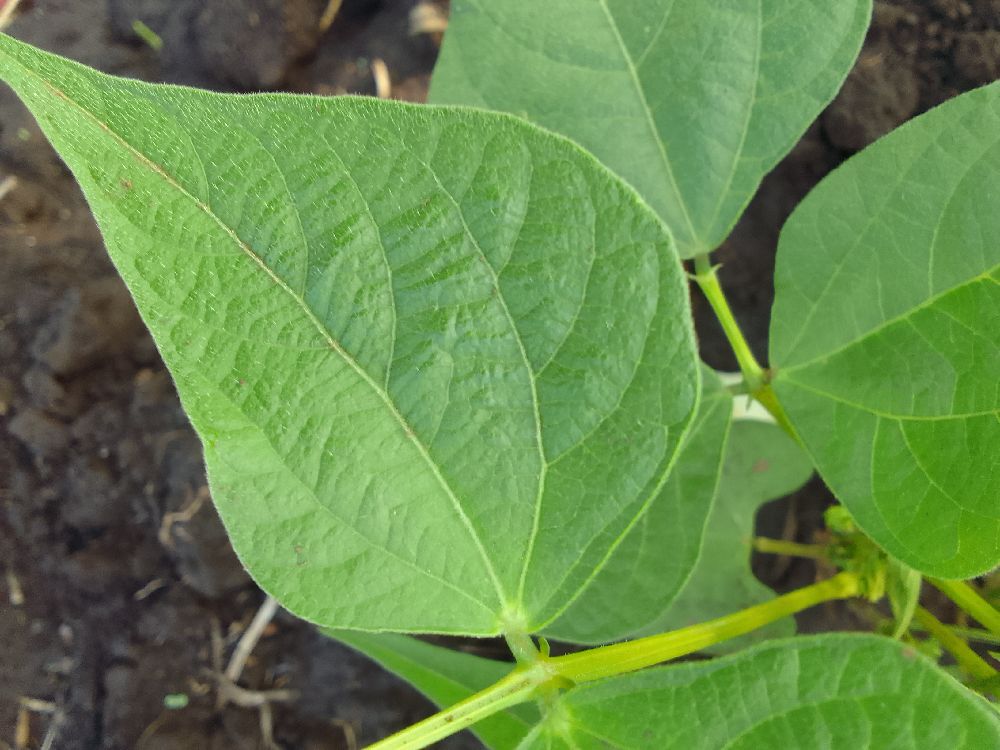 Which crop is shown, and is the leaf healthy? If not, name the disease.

common bean, healthy
